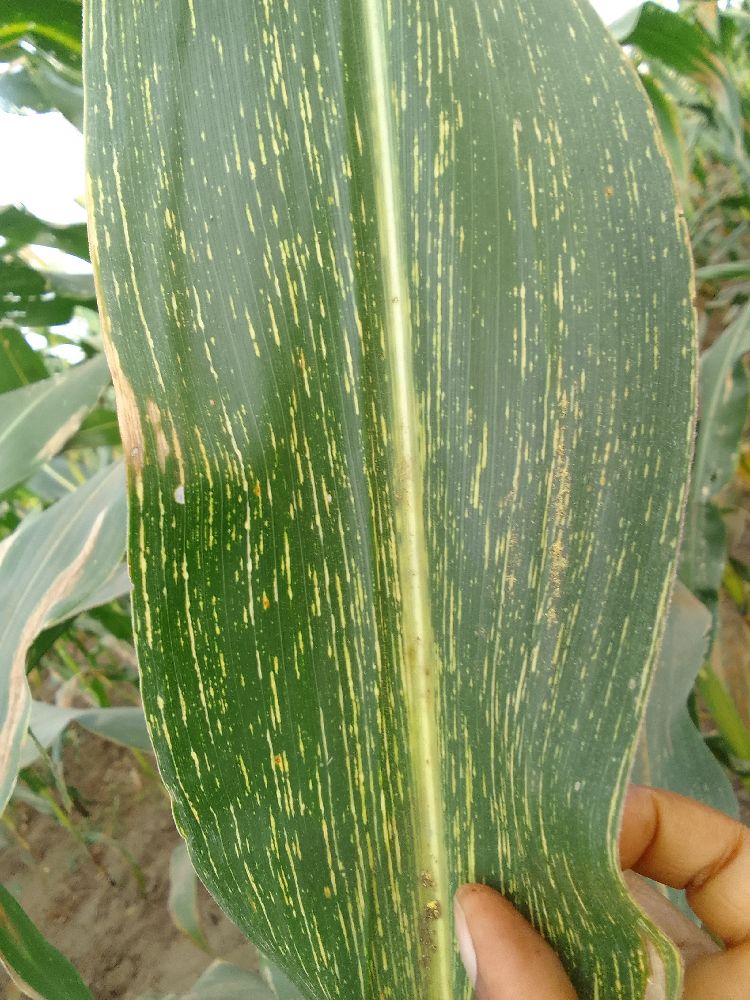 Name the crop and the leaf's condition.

maize, maize streak virus
